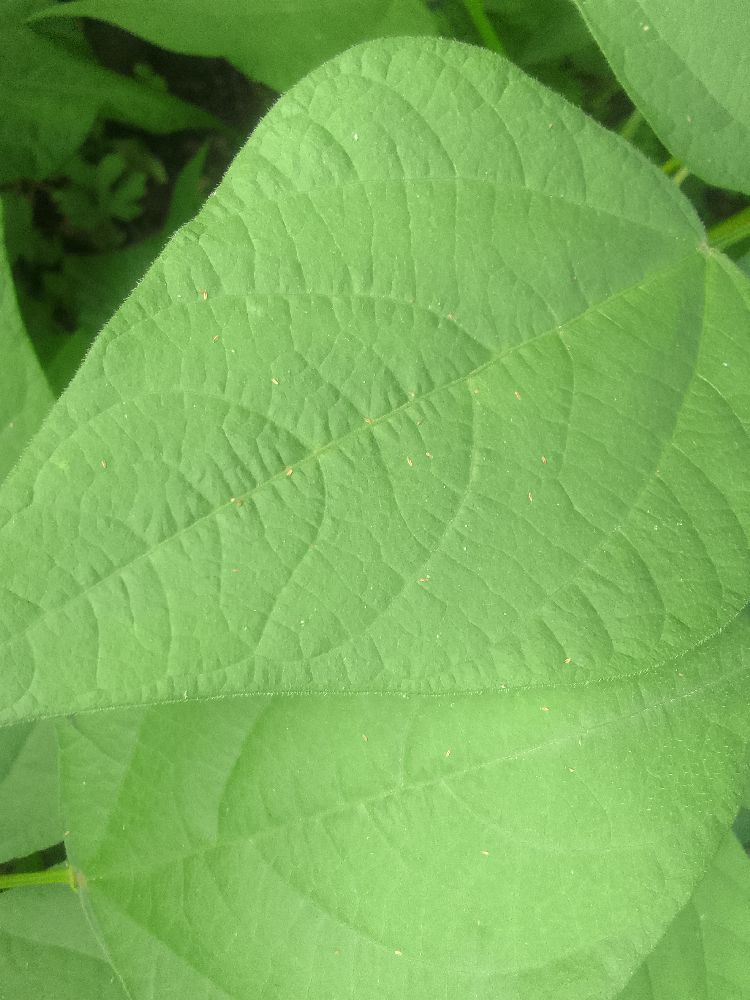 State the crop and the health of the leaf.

common bean, healthy
